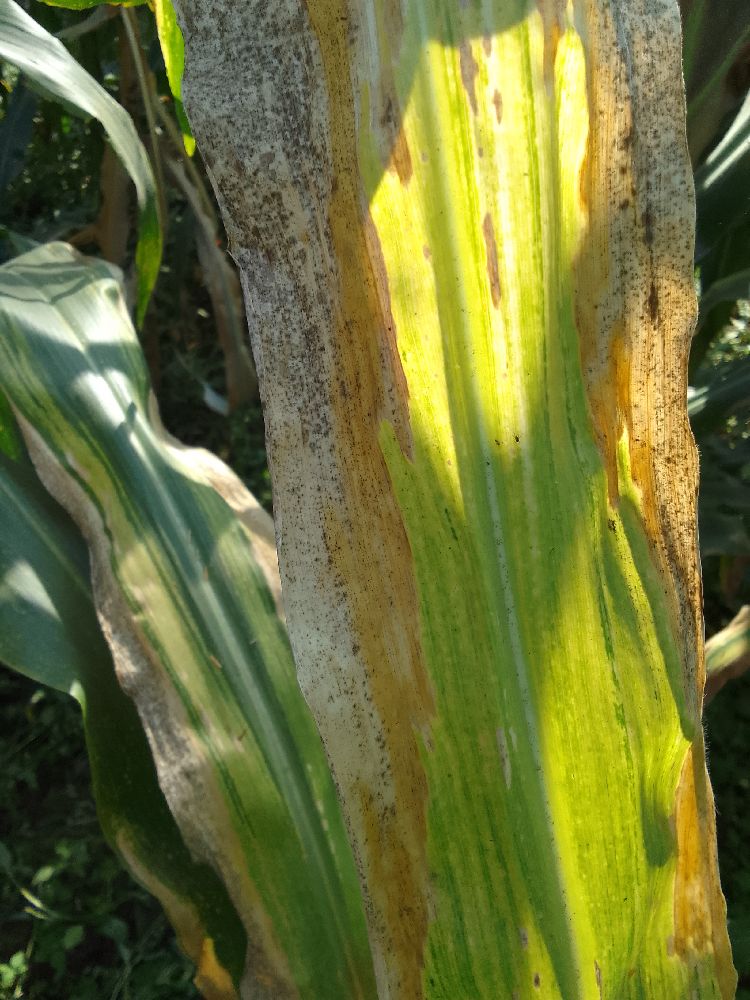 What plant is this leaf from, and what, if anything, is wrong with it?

maize, maize lethal necrosis
